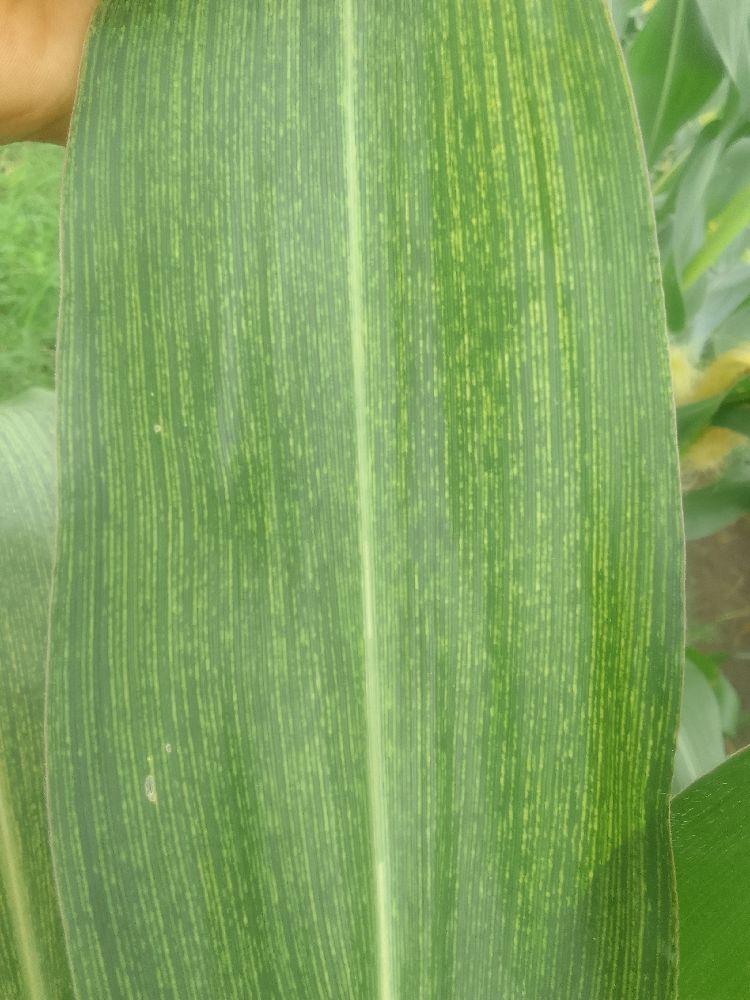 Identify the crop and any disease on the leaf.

maize, maize streak virus
